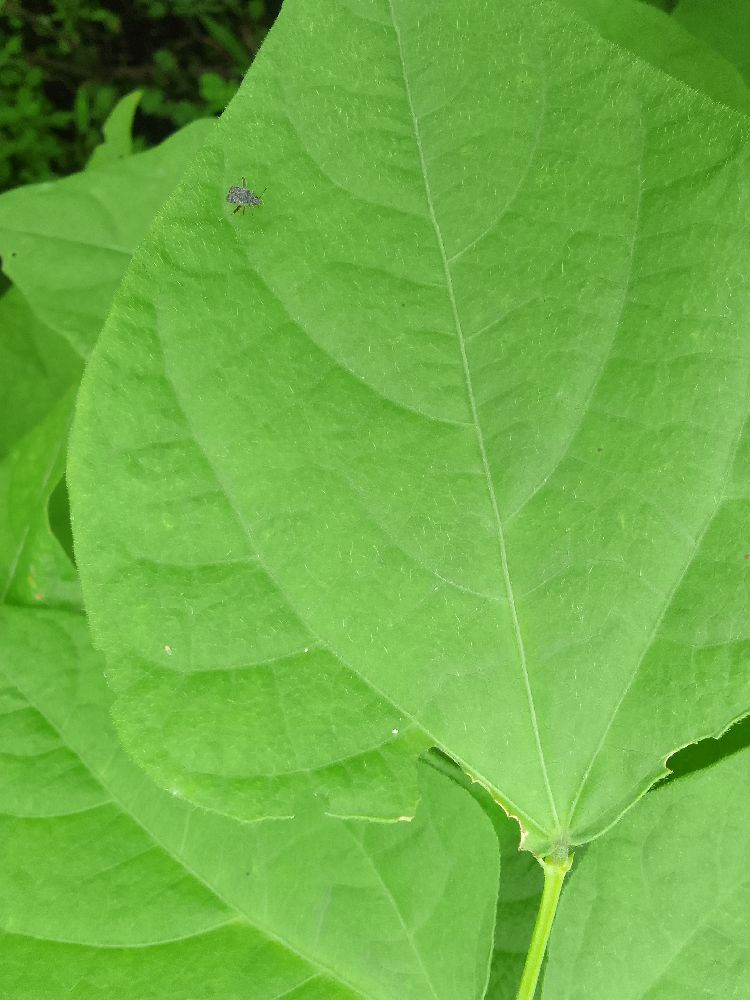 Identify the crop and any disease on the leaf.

common bean, healthy
